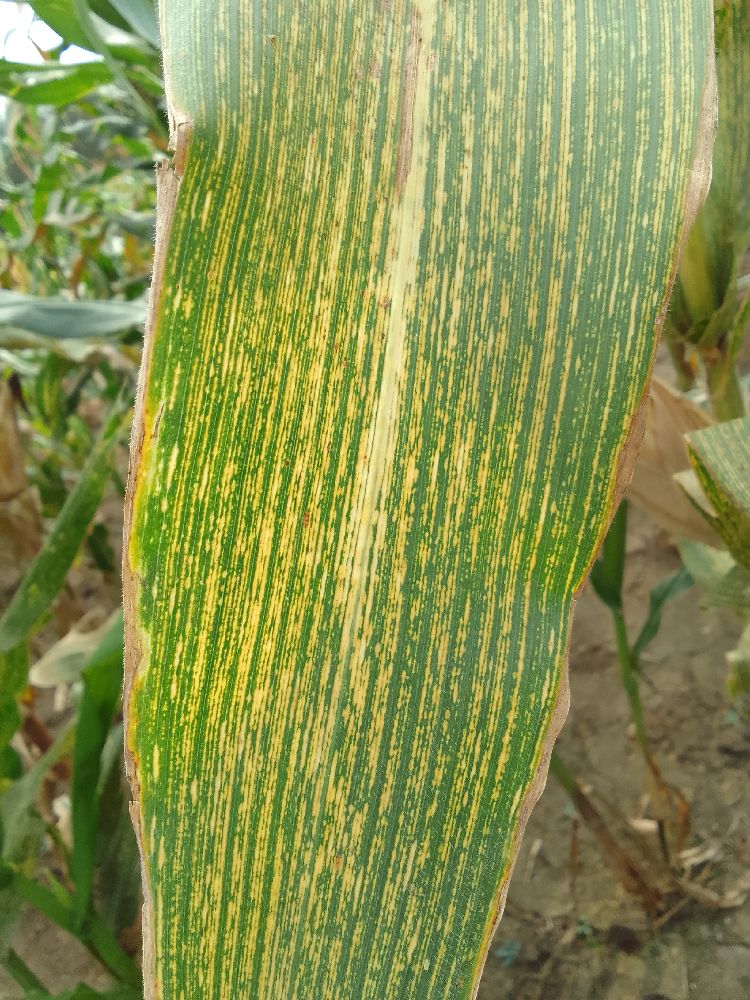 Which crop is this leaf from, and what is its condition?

maize, maize streak virus
